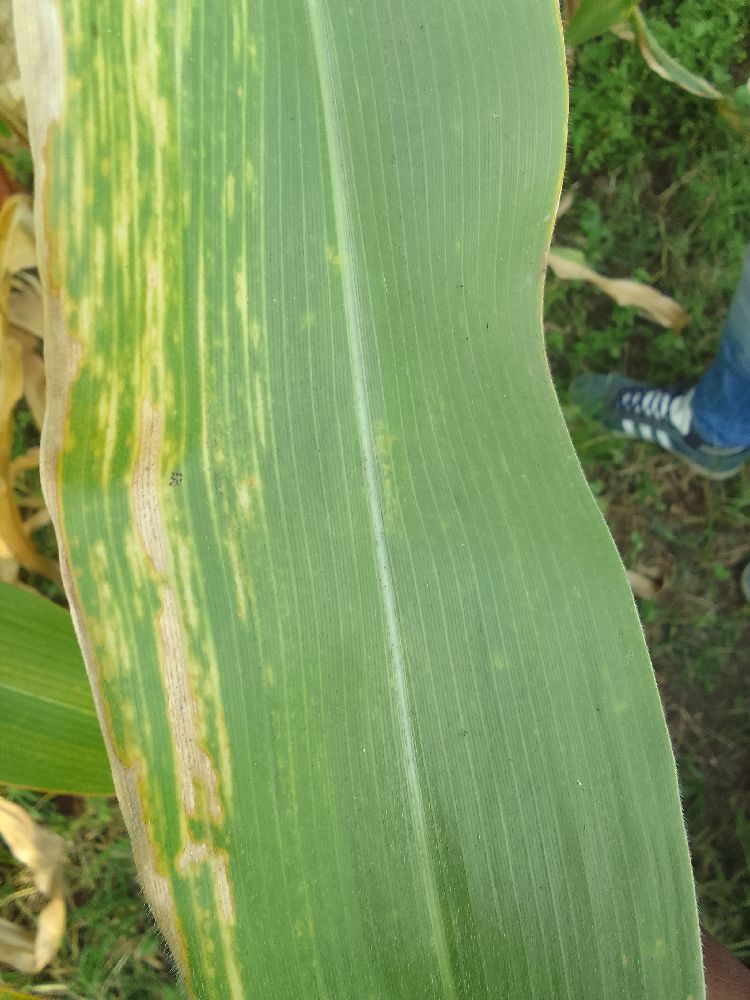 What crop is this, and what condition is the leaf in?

maize, maize lethal necrosis
